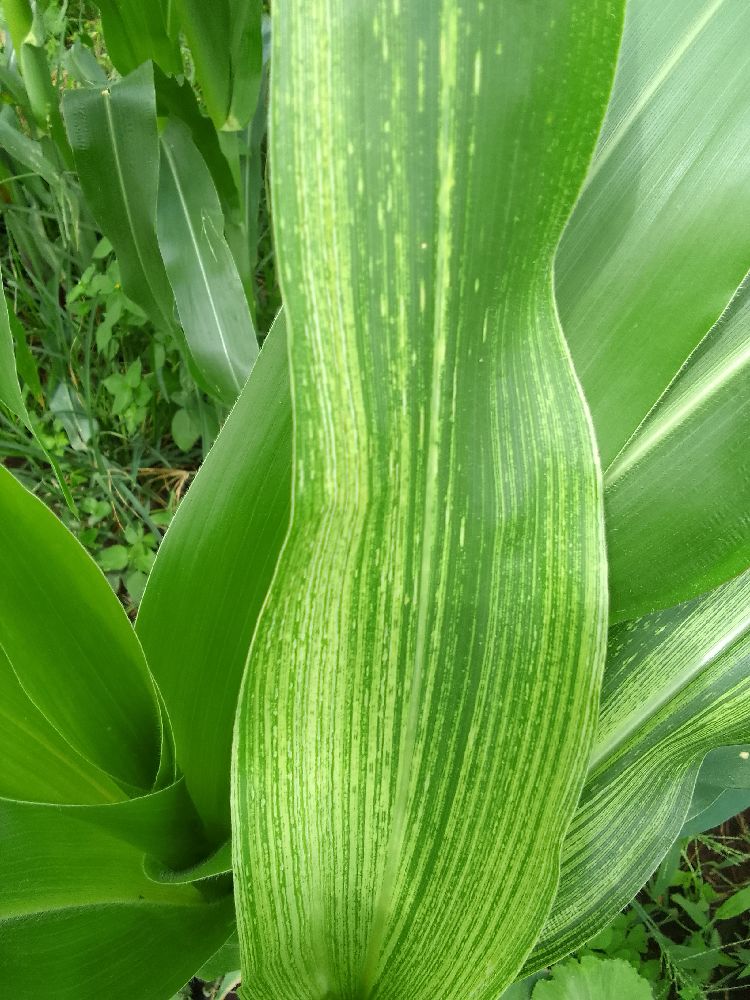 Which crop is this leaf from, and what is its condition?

maize, maize streak virus
